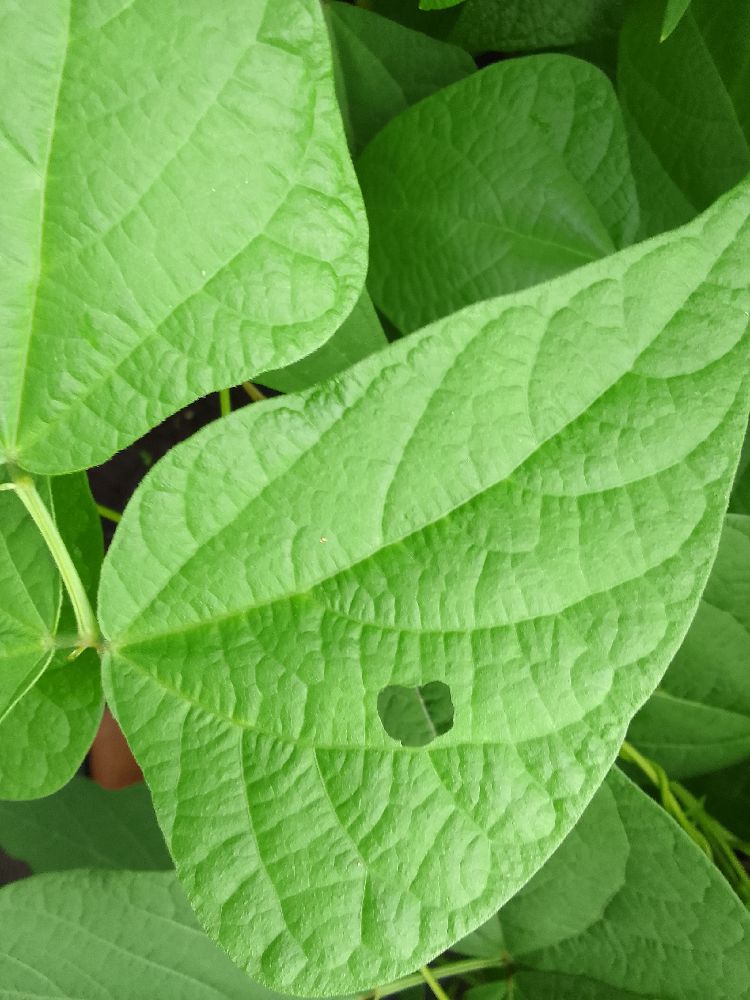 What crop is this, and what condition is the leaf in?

common bean, healthy
